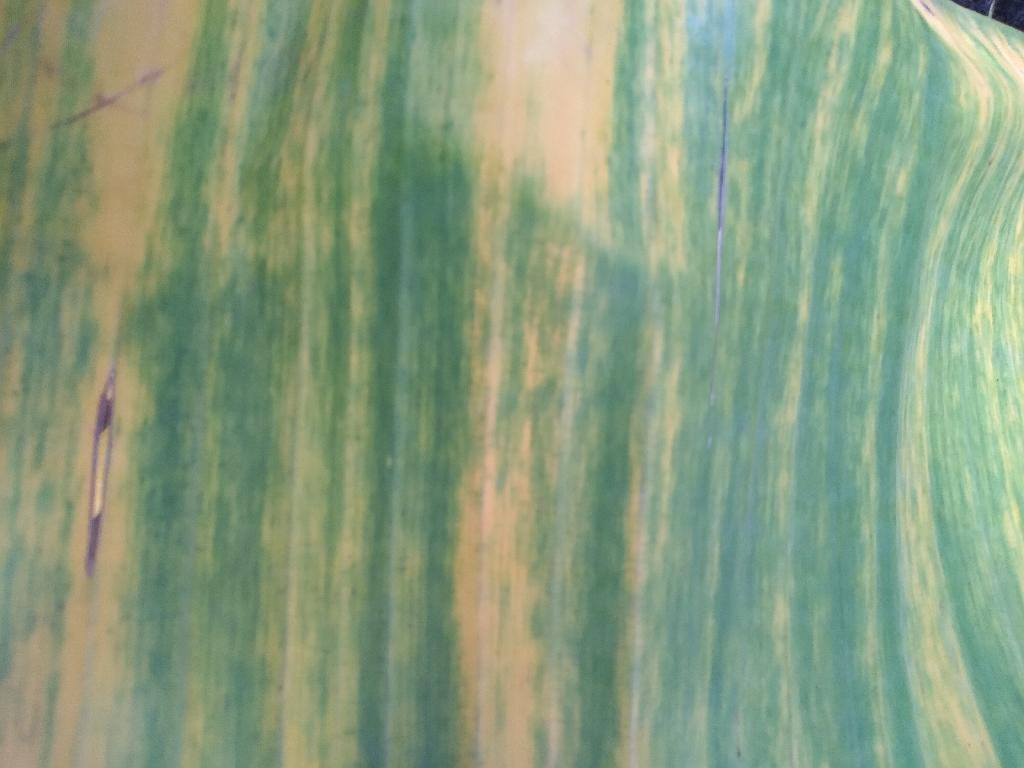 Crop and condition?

banana, fusarium wilt race 1
